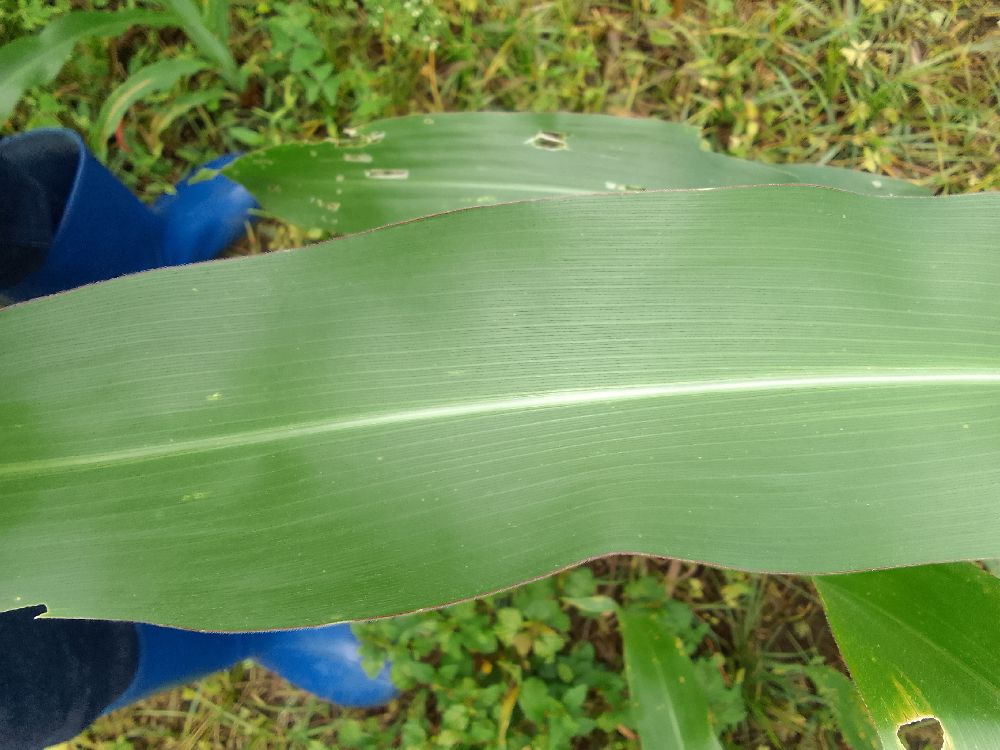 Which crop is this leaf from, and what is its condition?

maize, healthy
